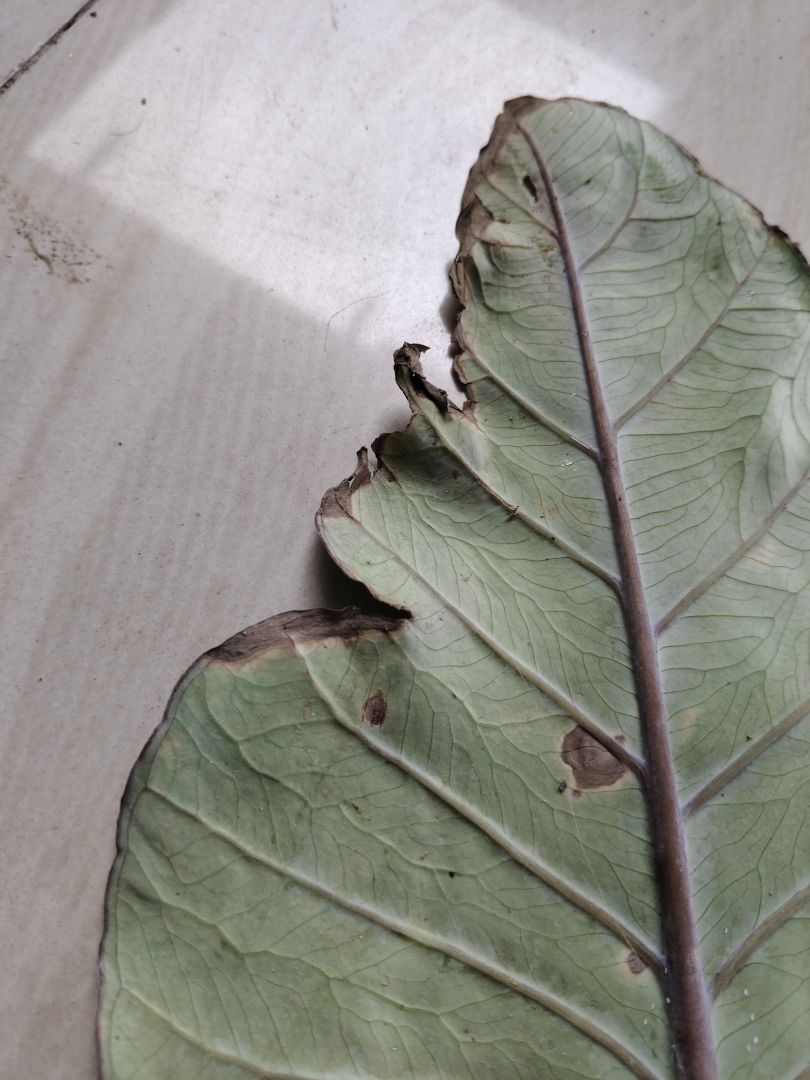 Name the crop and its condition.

taro, leaf blight
